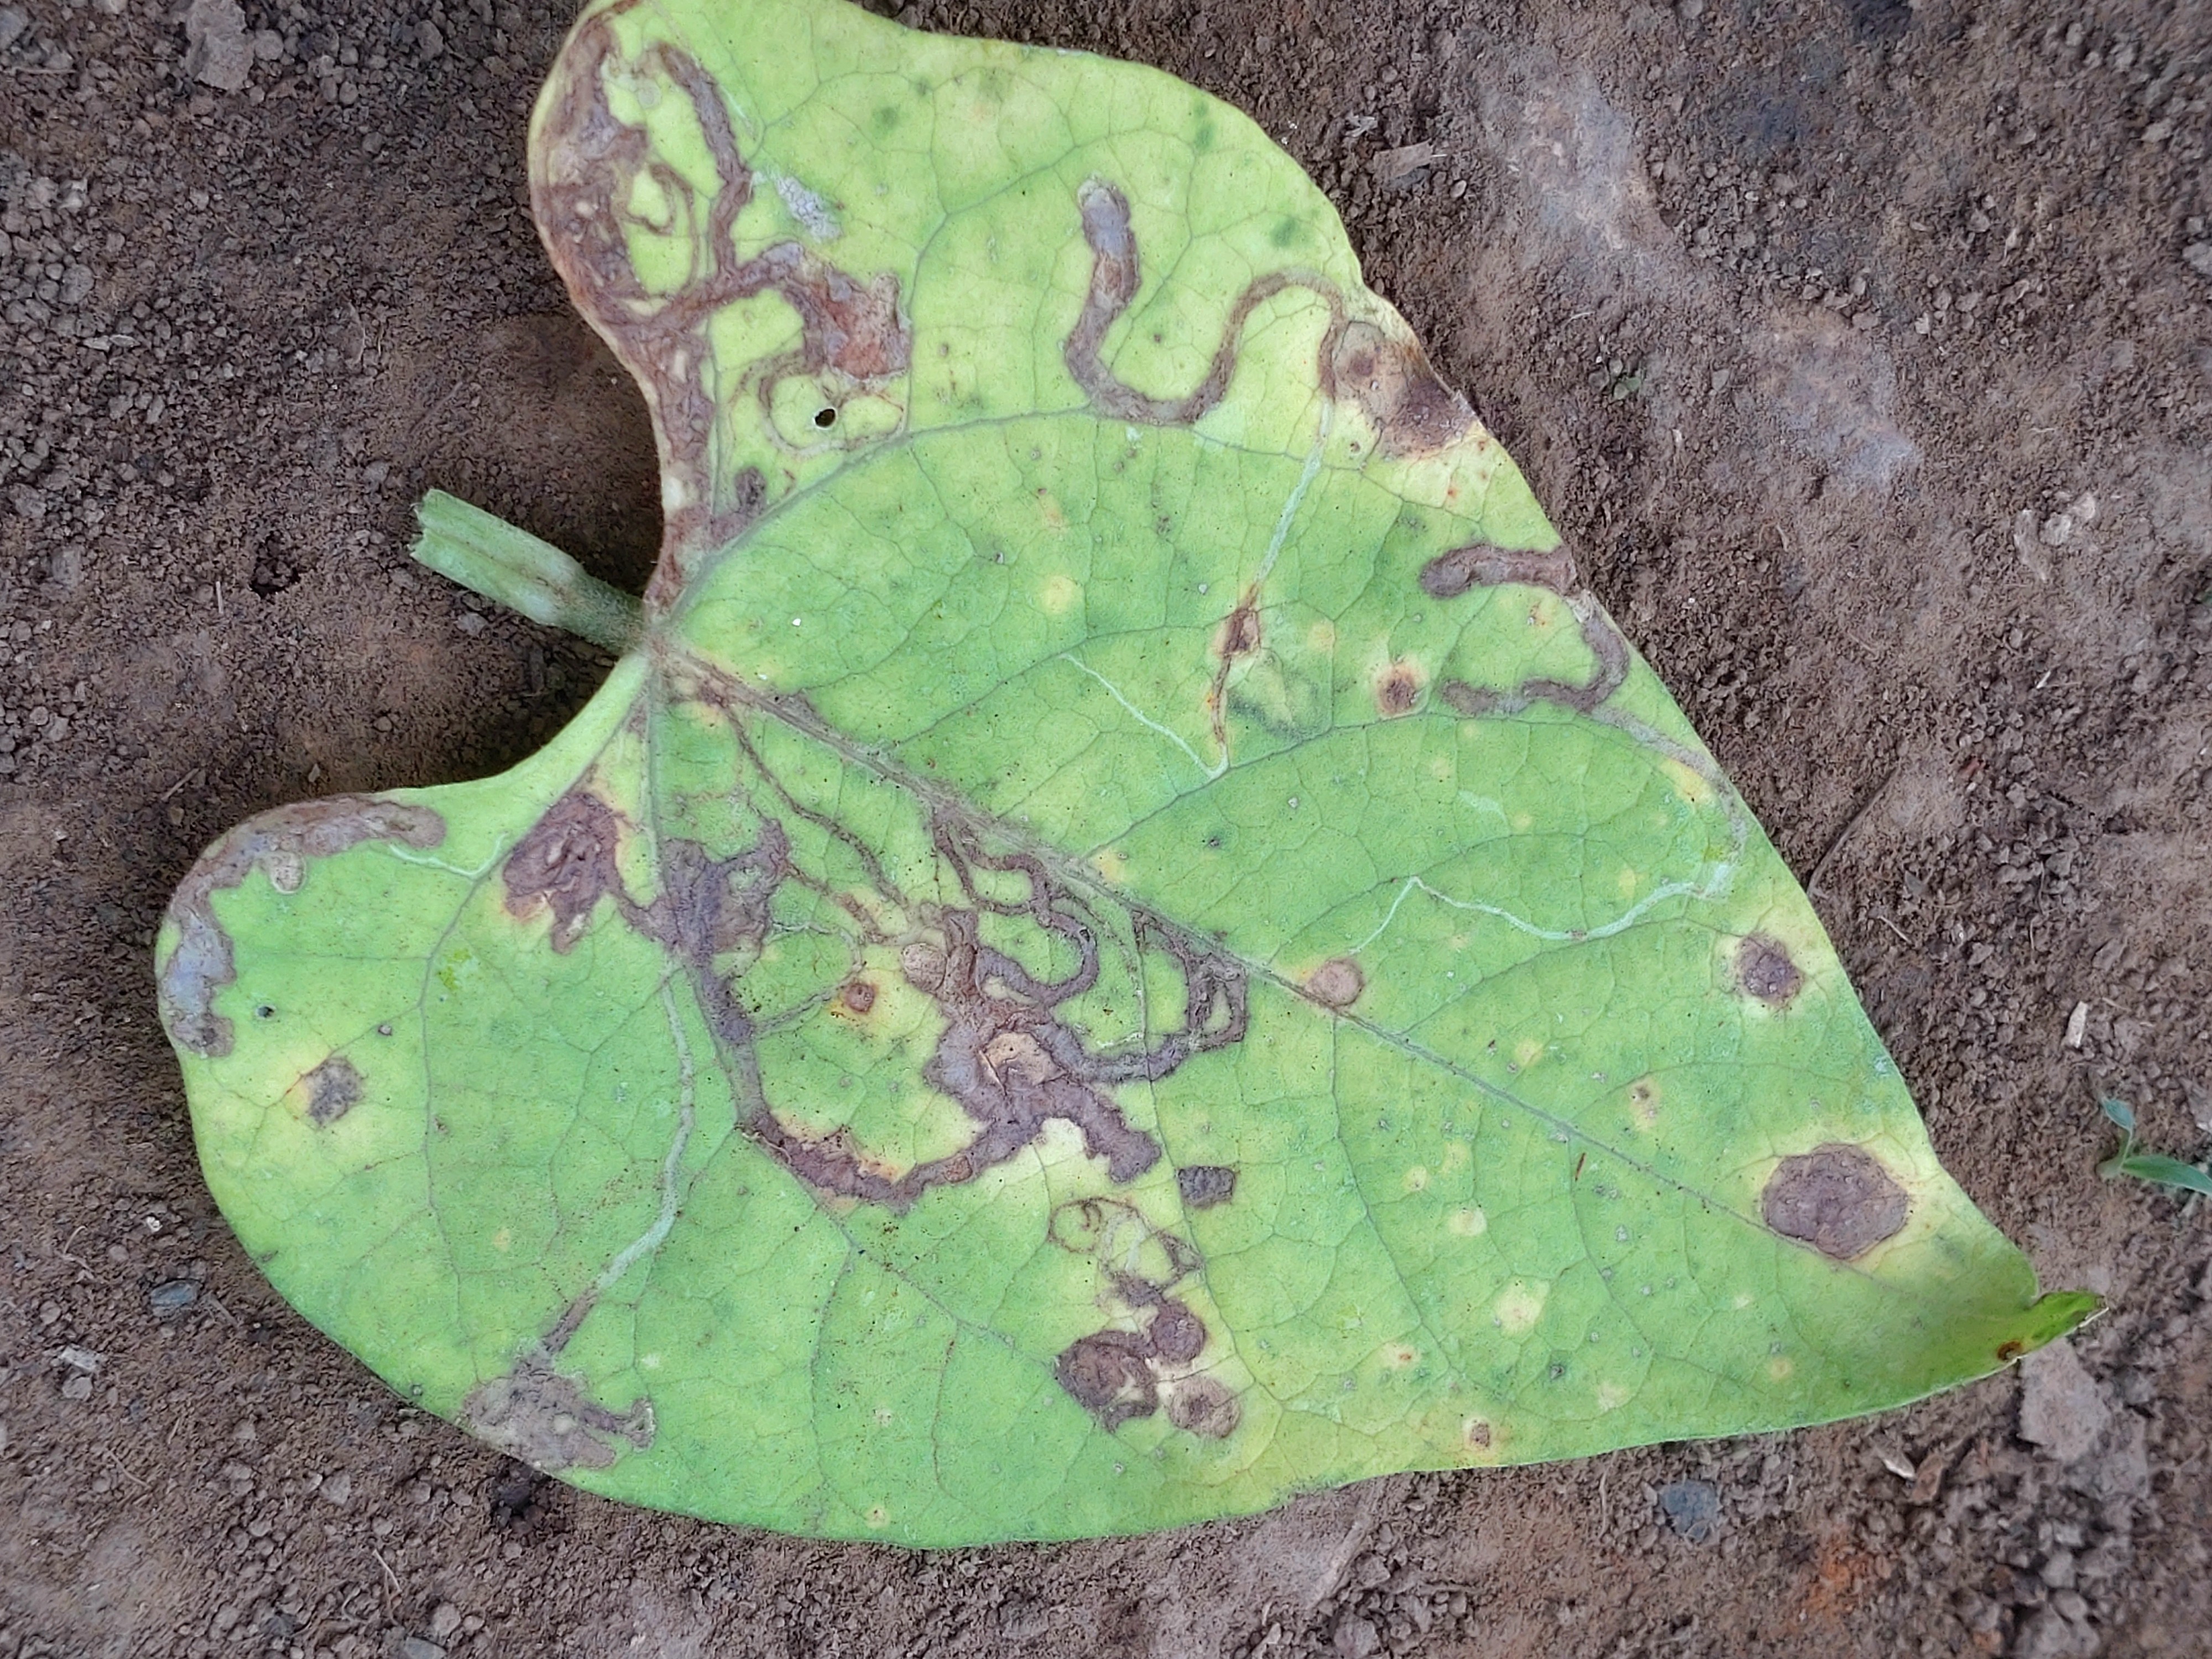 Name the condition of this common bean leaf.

anthracnose
